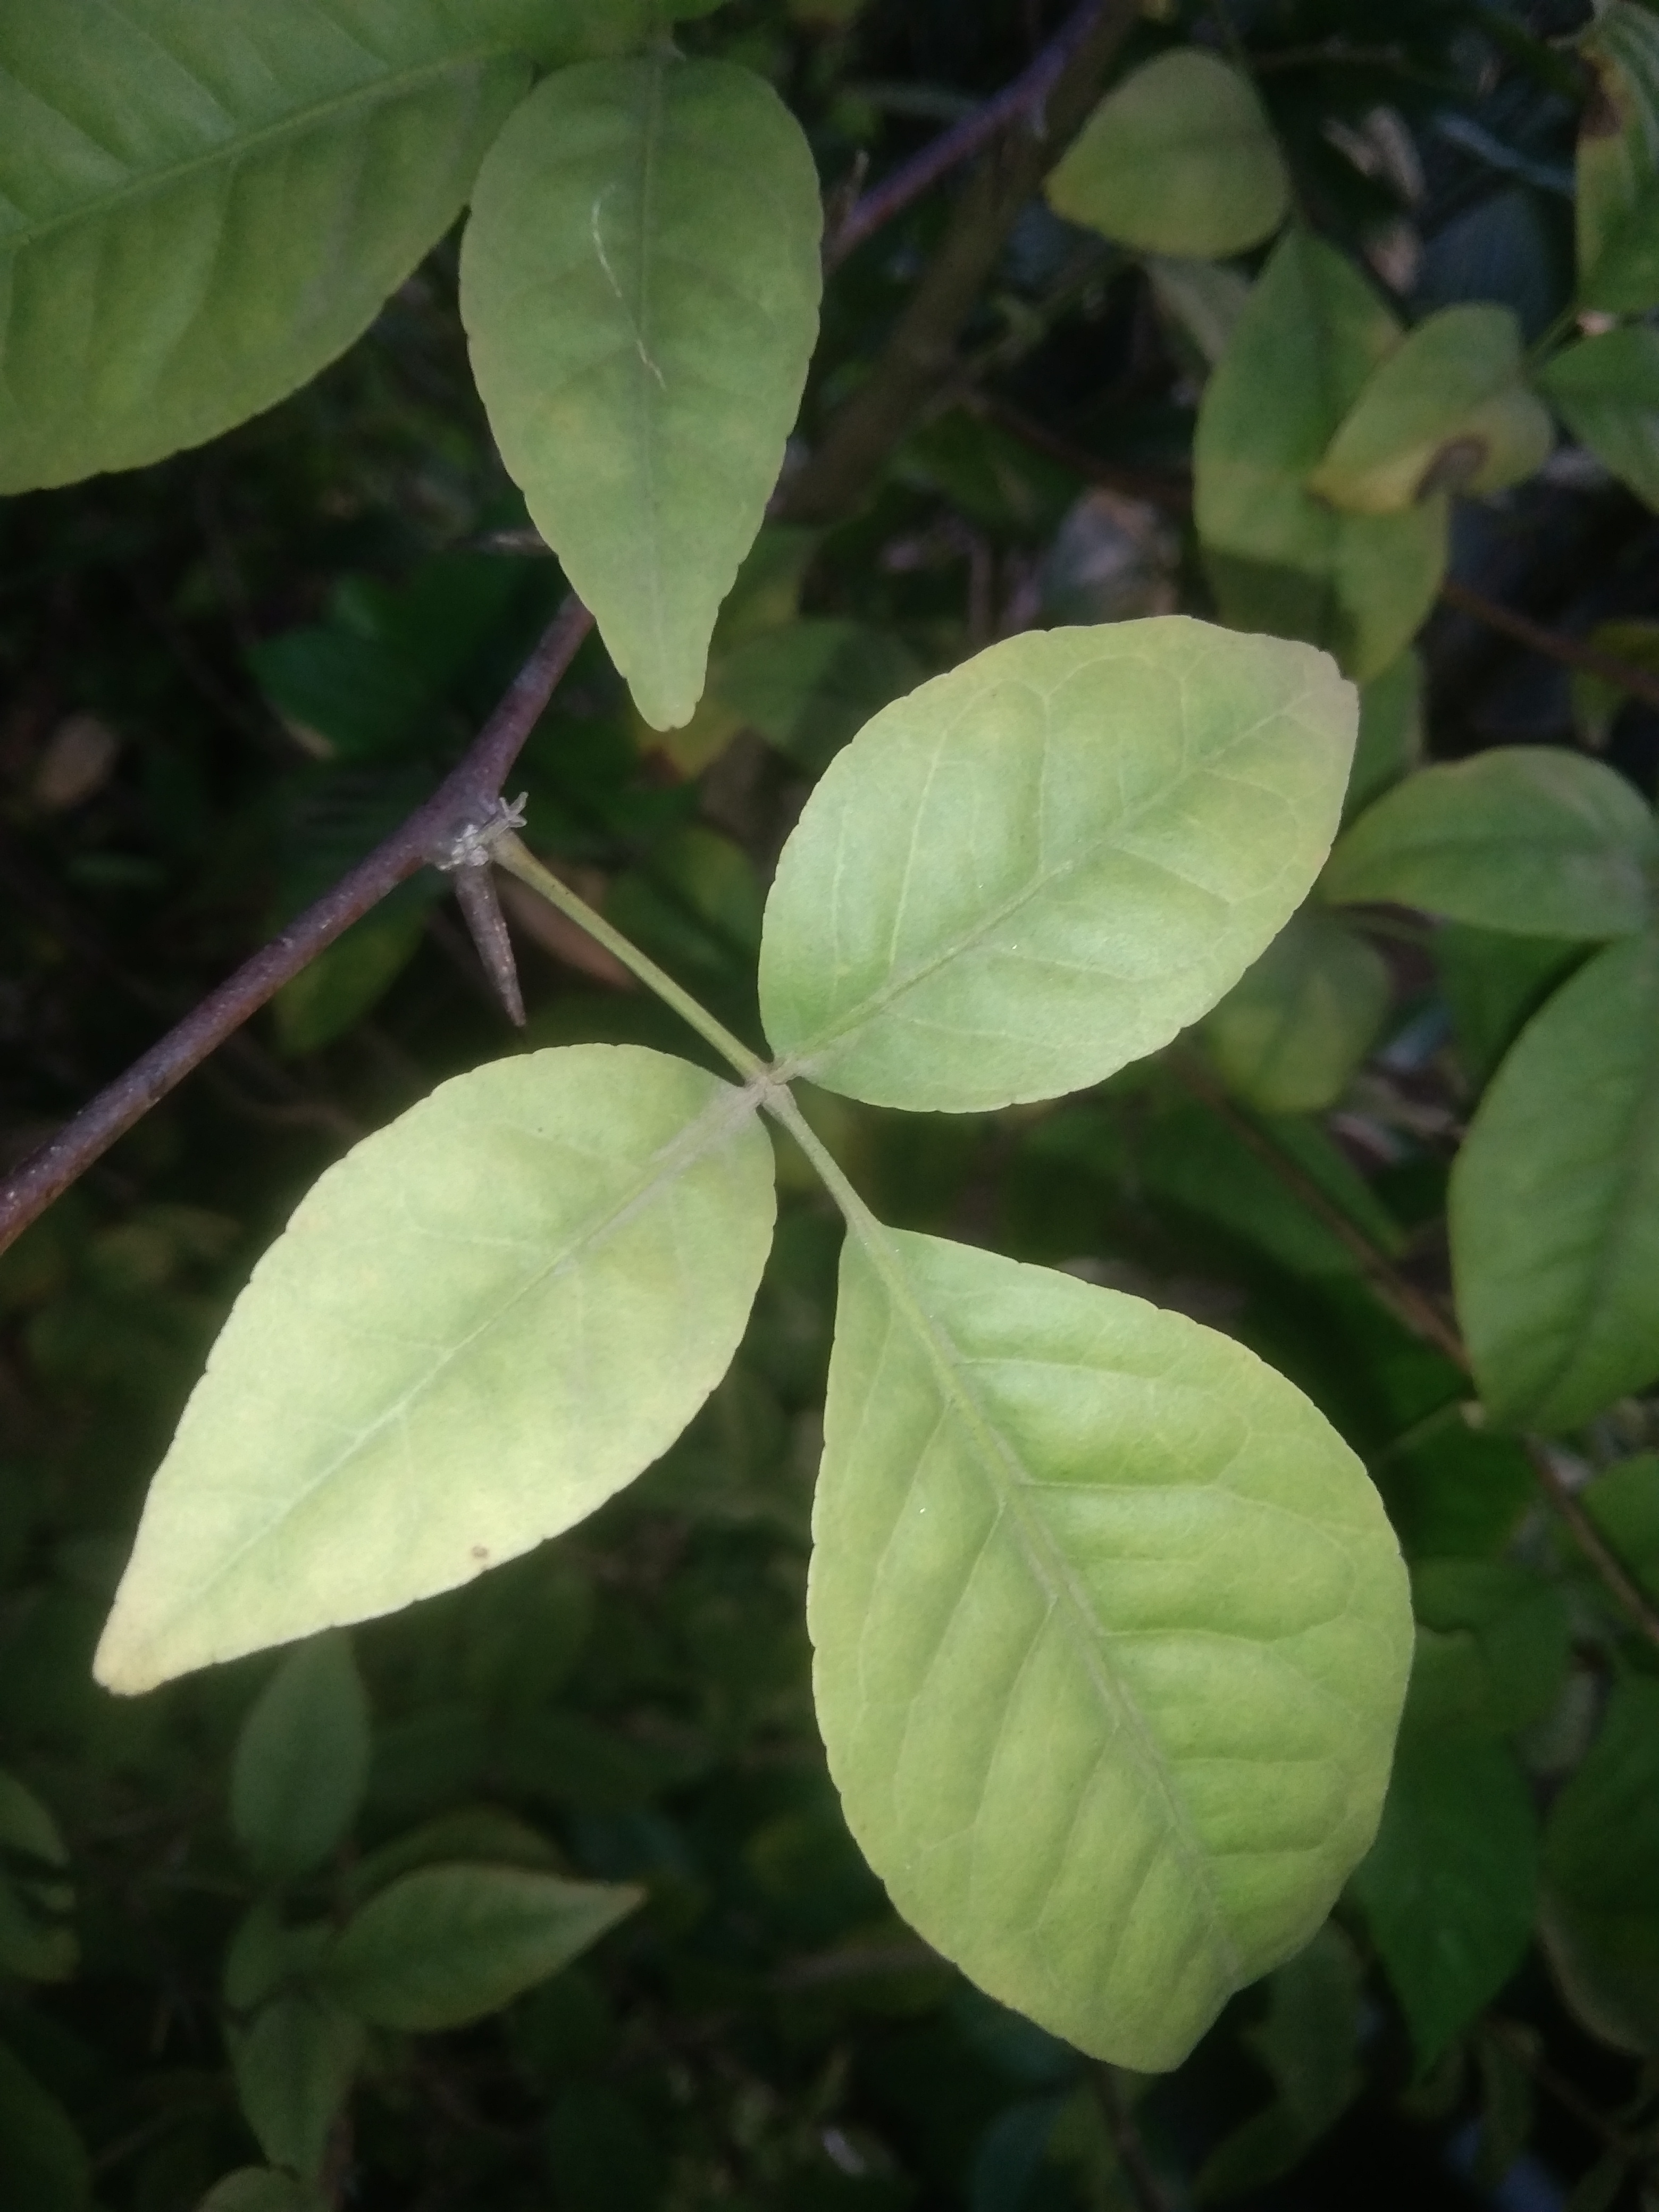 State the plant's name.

wood apple
